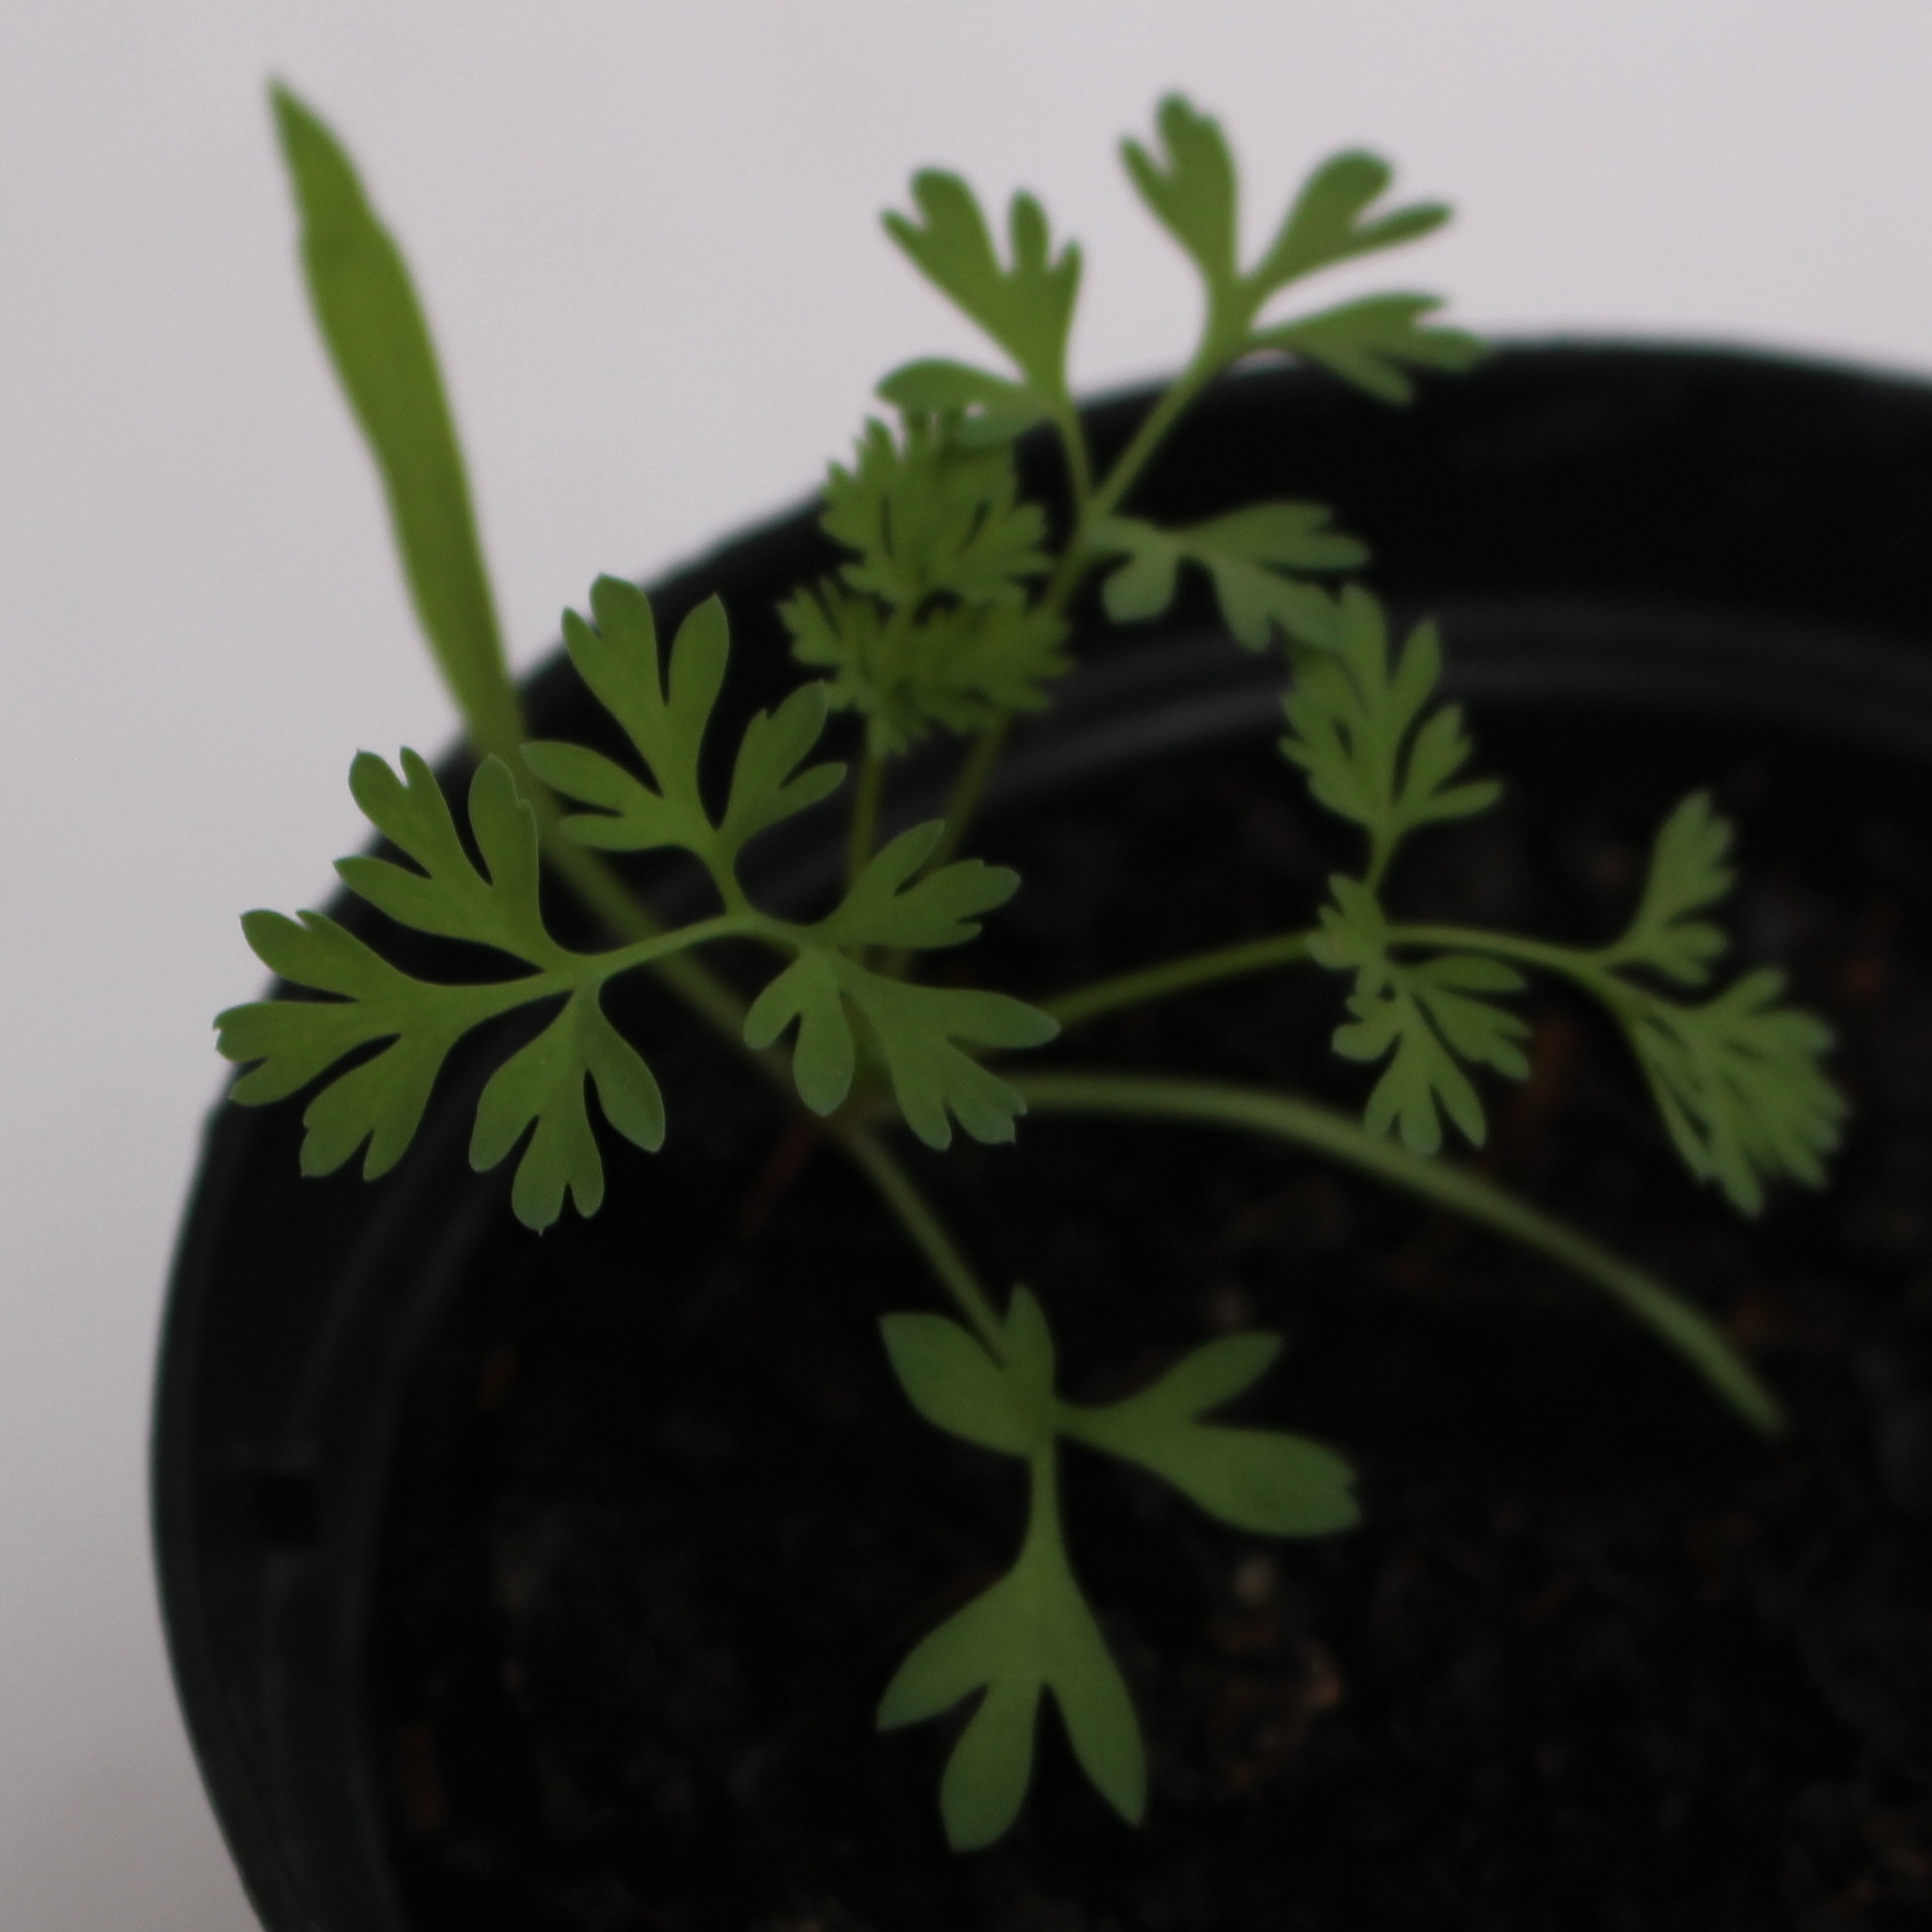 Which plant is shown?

Fumaria officinalis
